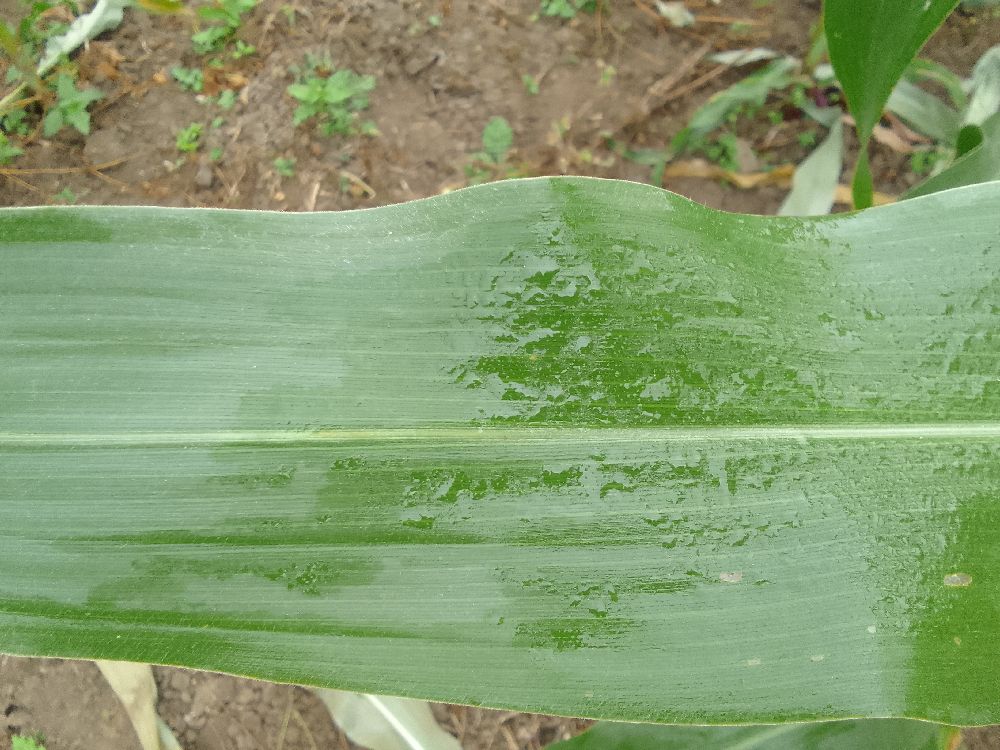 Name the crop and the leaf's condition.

maize, healthy
